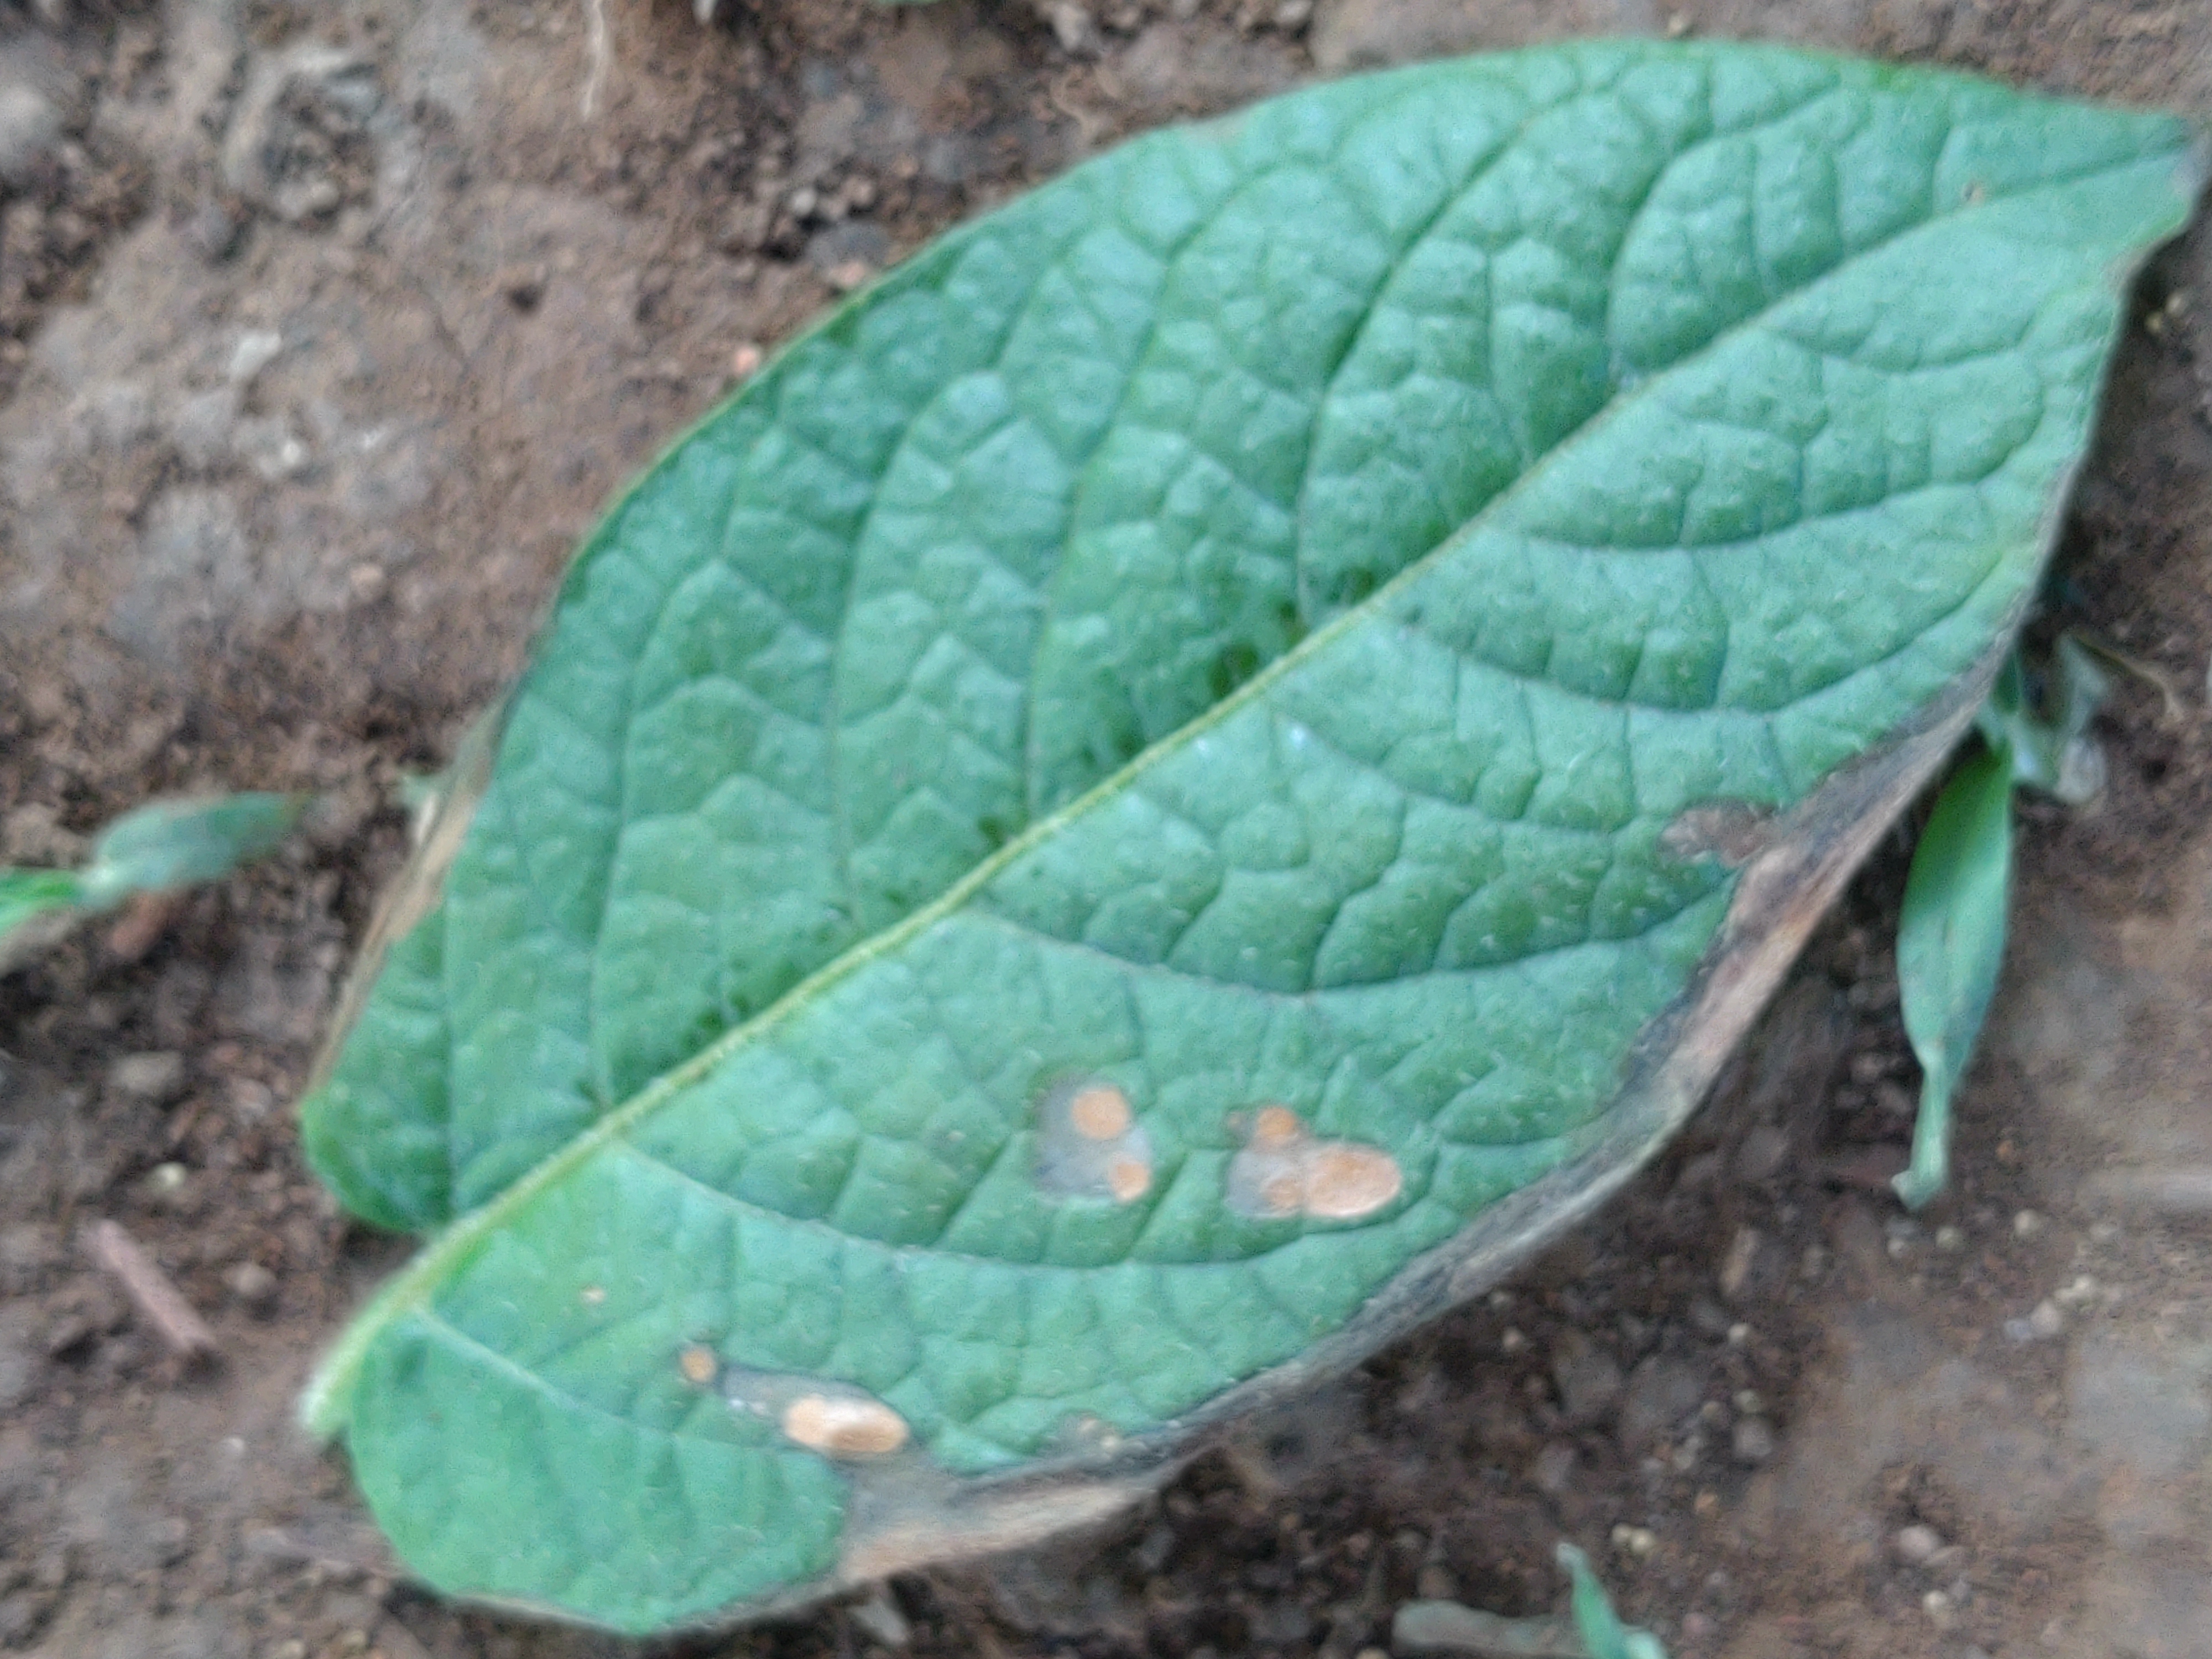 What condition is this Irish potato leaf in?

early blight
